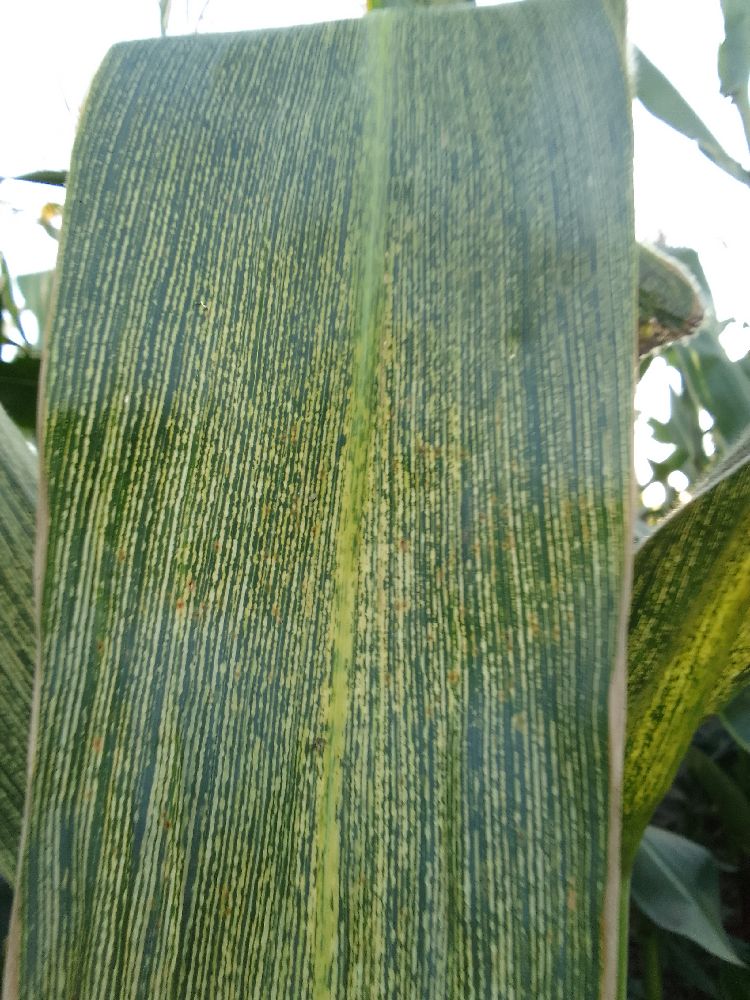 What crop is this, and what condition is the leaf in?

maize, maize streak virus
